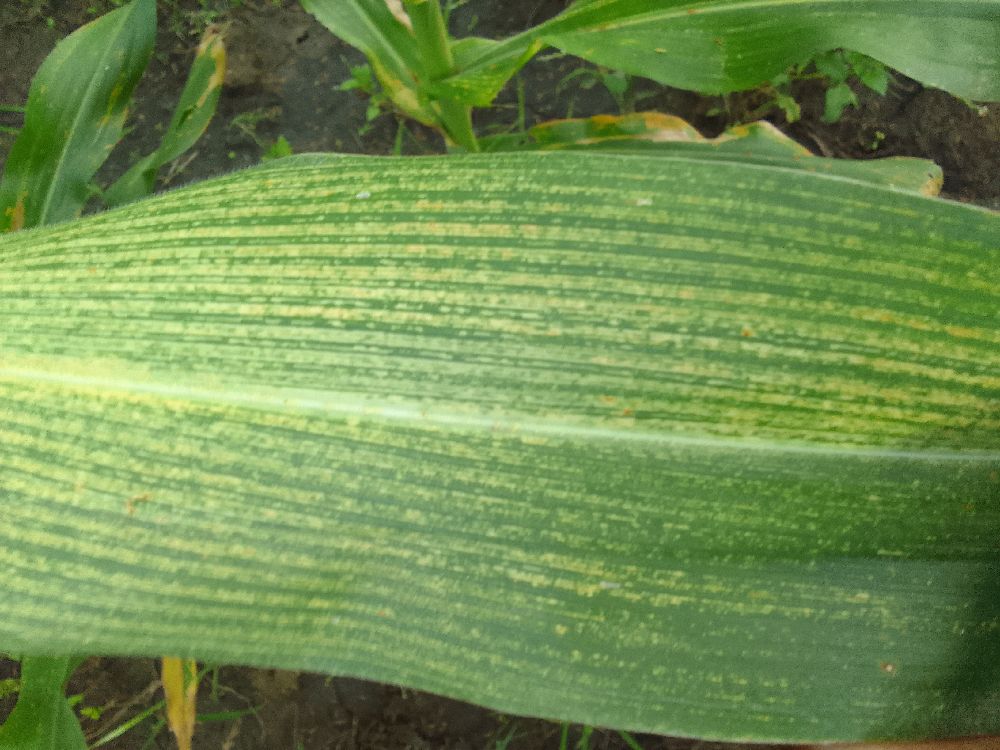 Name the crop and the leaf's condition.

maize, maize streak virus
